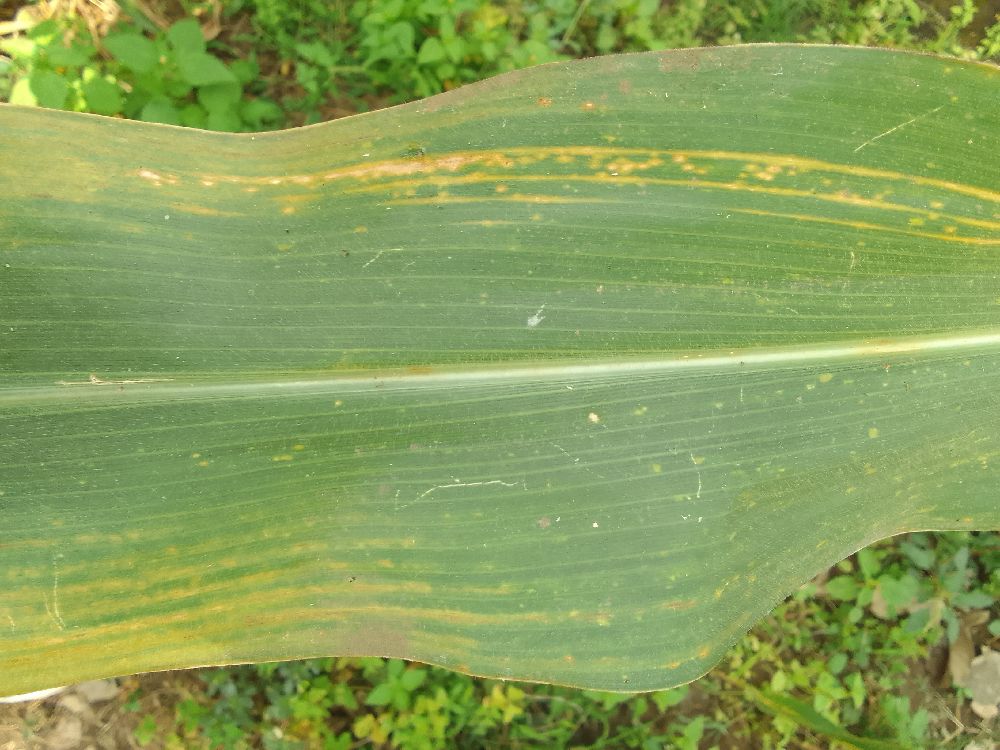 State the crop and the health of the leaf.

maize, maize lethal necrosis
